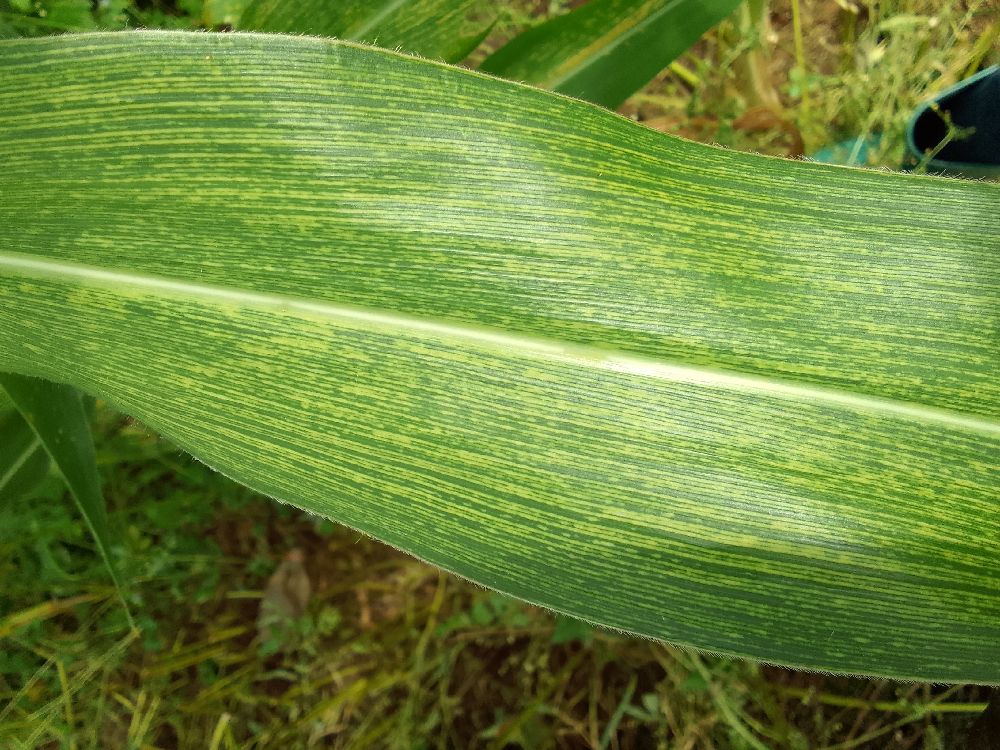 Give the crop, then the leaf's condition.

maize, maize streak virus
